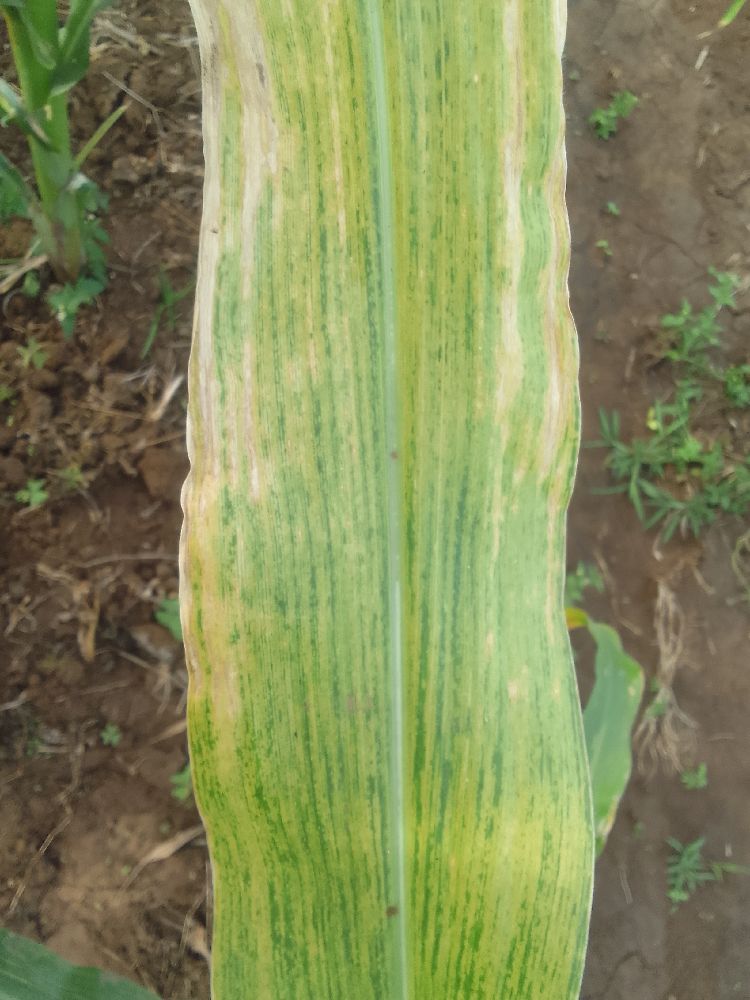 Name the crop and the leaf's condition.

maize, maize lethal necrosis
